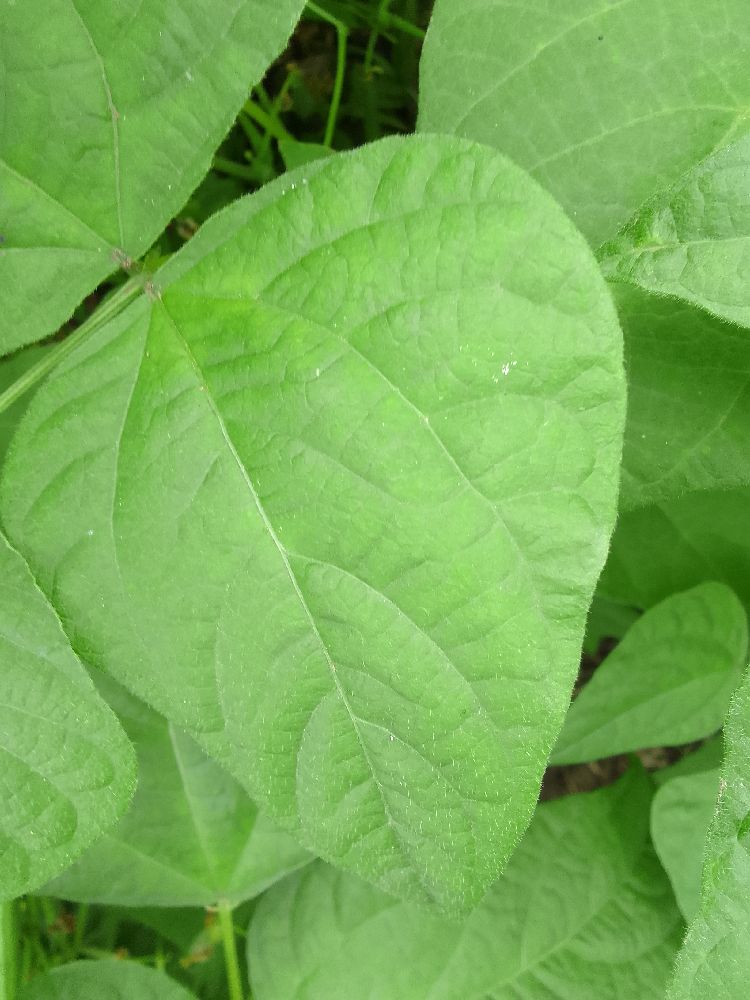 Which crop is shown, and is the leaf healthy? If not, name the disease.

common bean, healthy
